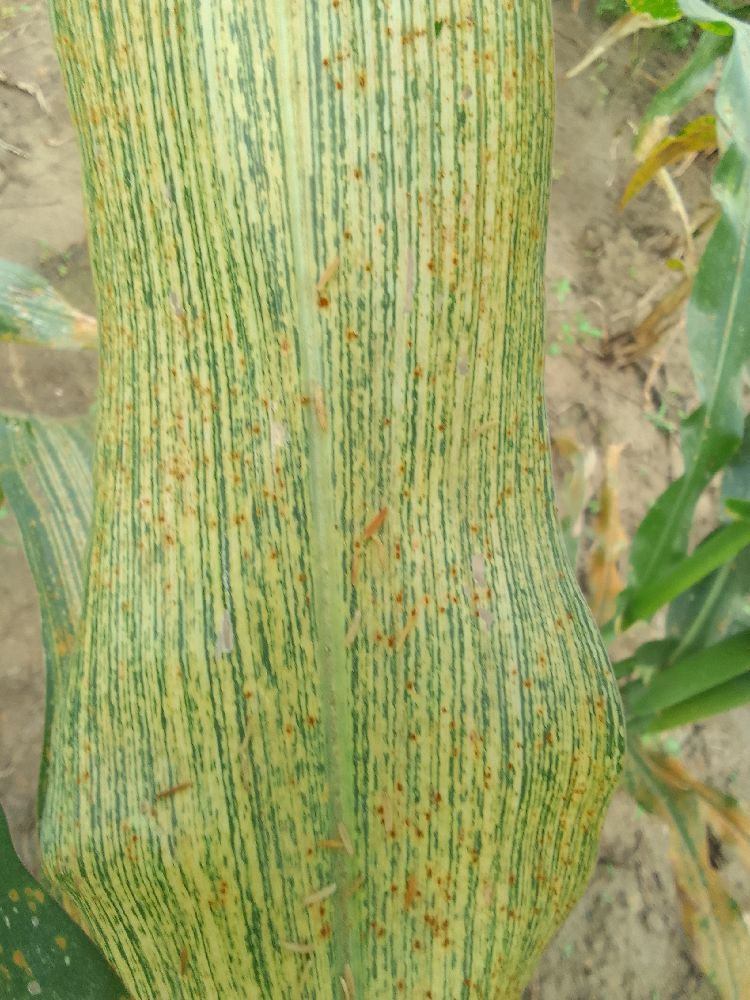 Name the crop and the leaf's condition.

maize, maize streak virus
